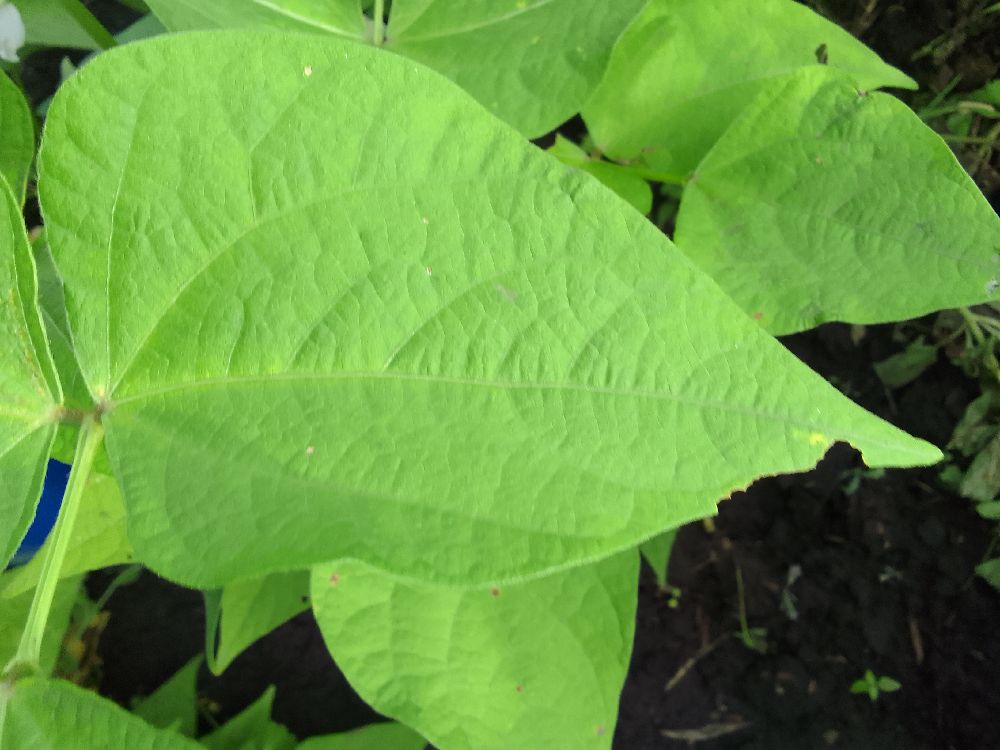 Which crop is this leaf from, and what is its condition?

common bean, healthy
